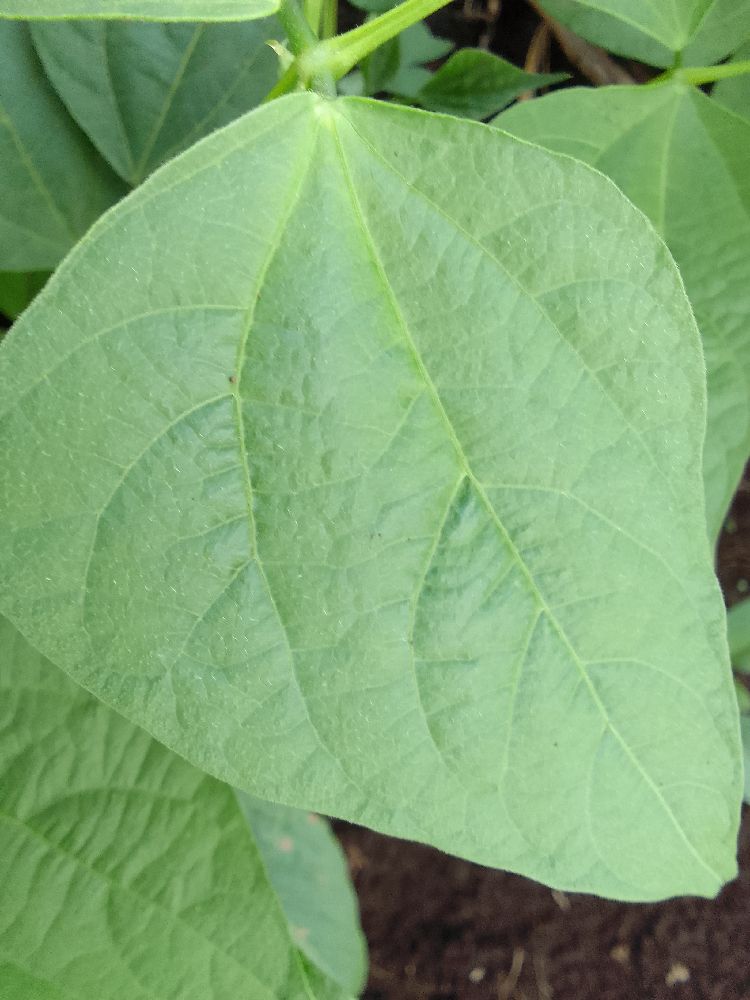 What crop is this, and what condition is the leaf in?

common bean, healthy
